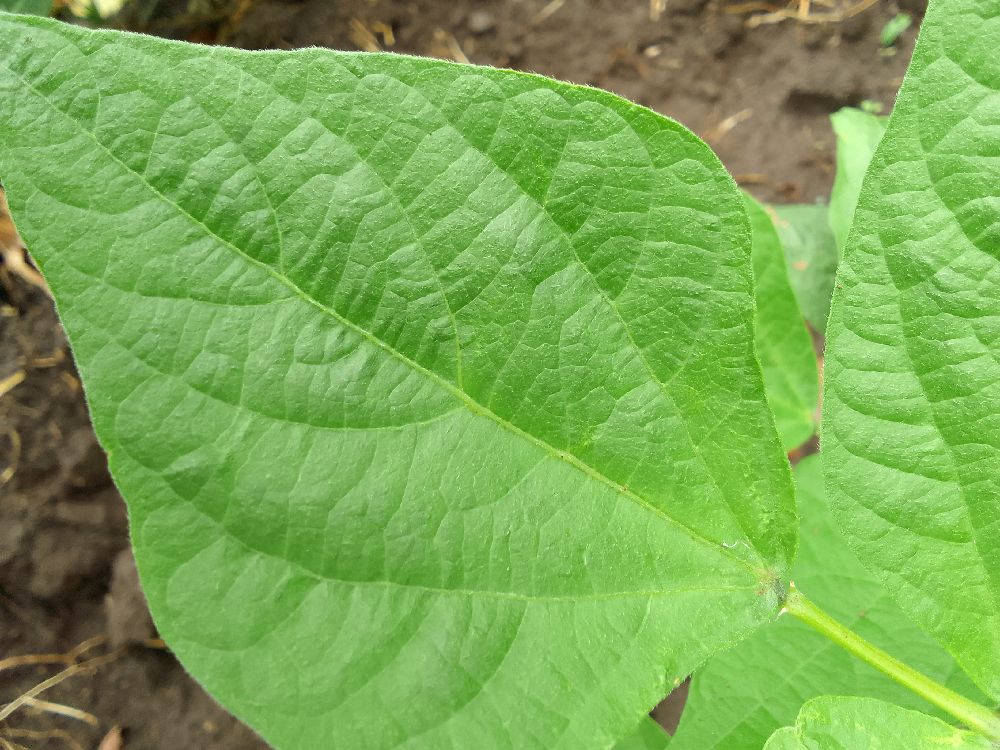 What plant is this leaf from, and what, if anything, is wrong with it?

common bean, healthy
